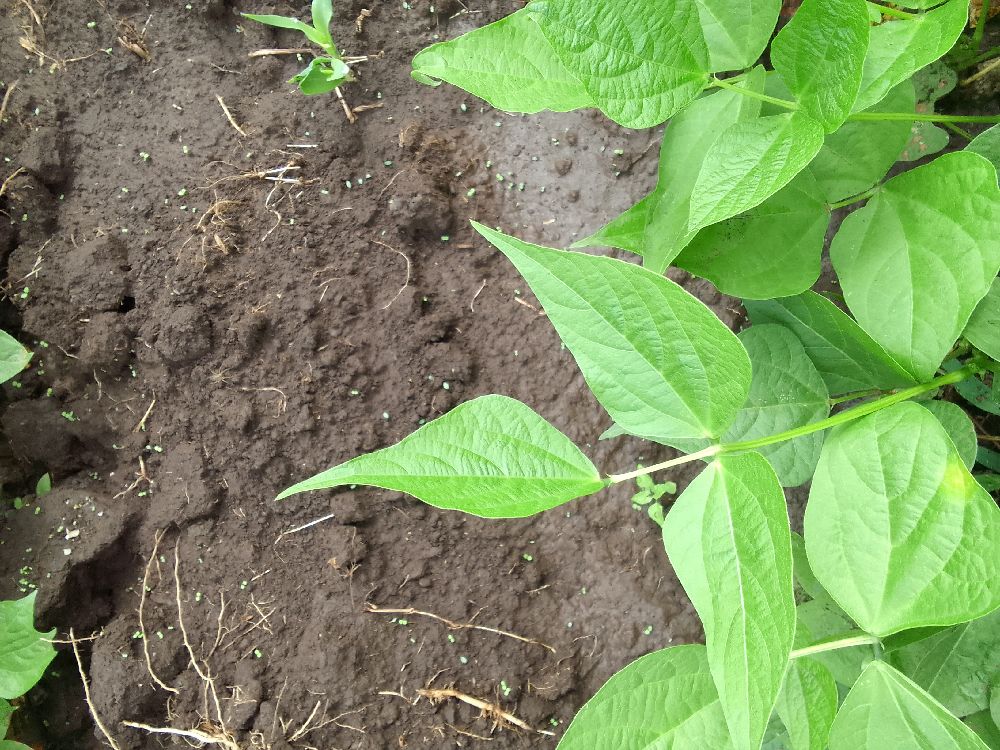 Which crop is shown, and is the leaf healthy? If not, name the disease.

common bean, healthy
